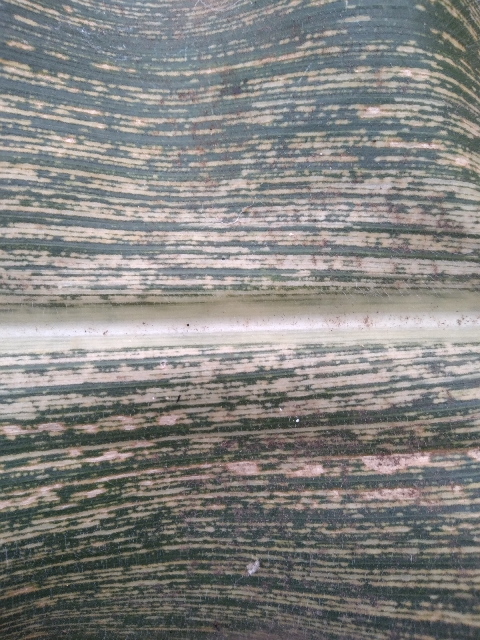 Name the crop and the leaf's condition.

maize, maize streak virus
